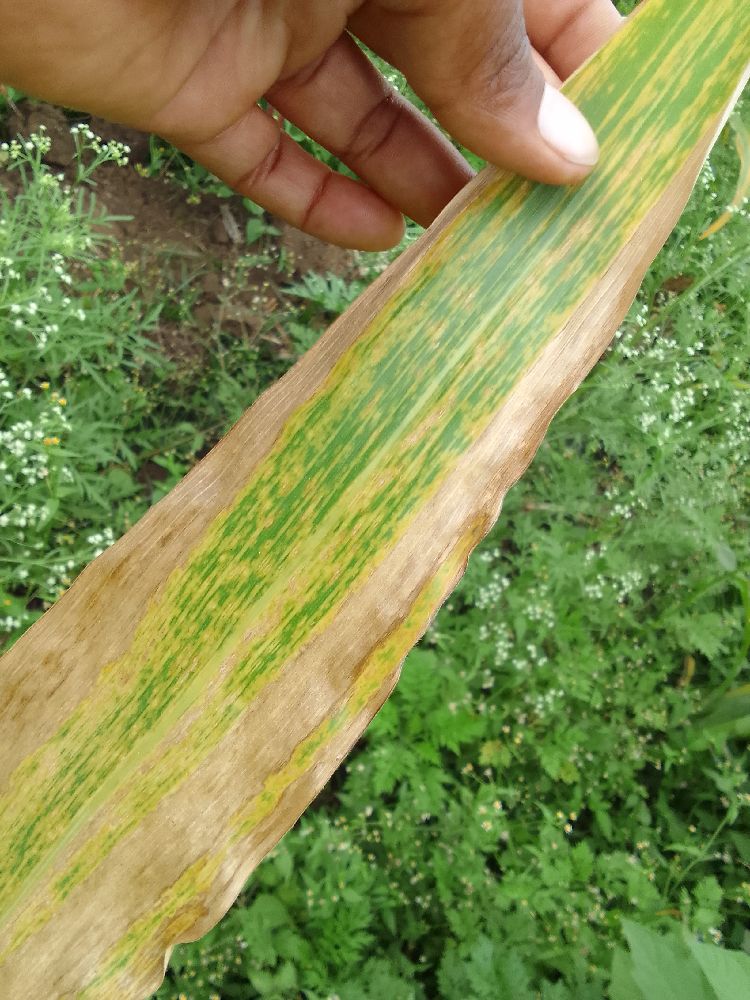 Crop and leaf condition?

maize, maize lethal necrosis
